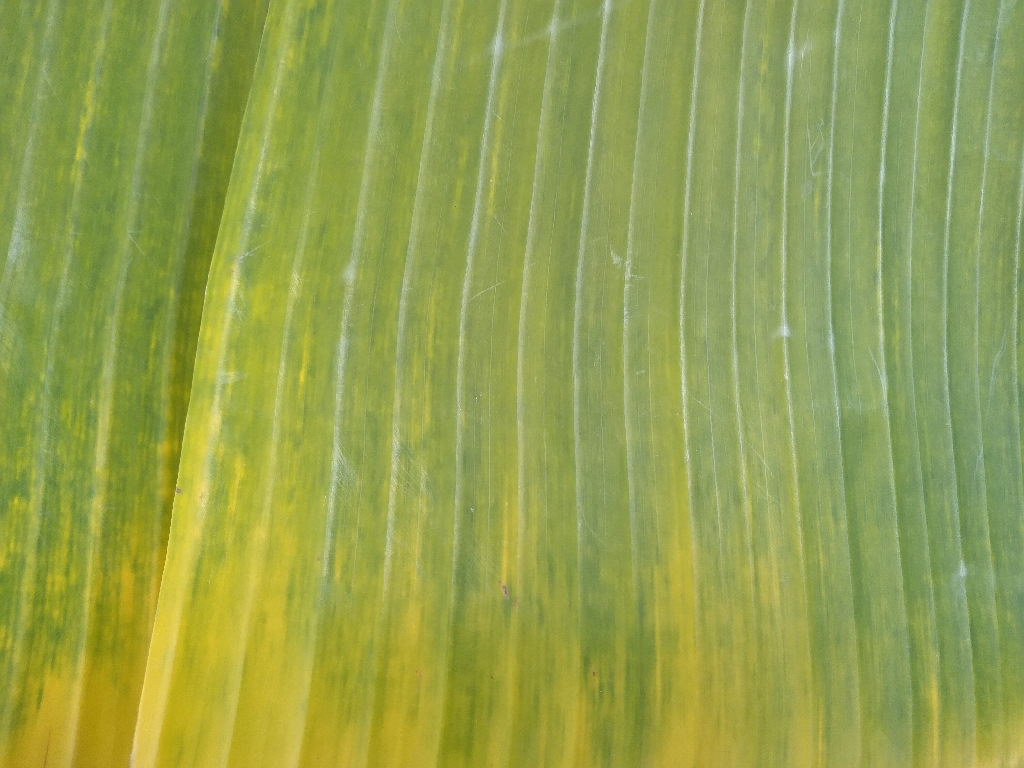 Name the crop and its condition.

banana, fusarium wilt race 1
